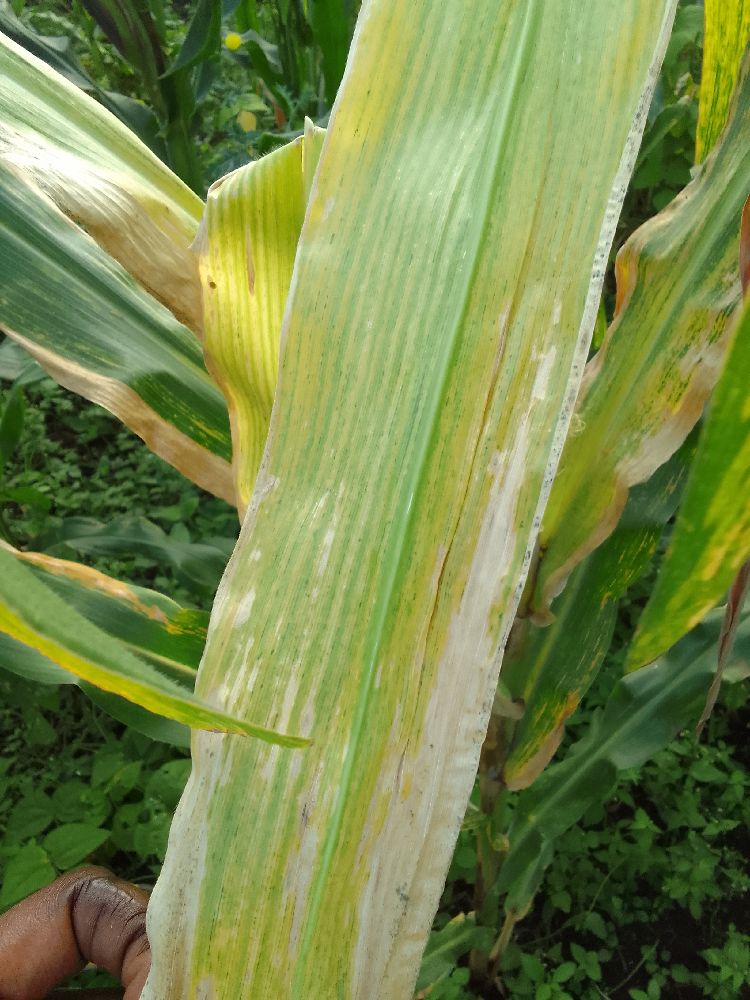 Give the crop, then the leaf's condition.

maize, maize lethal necrosis
